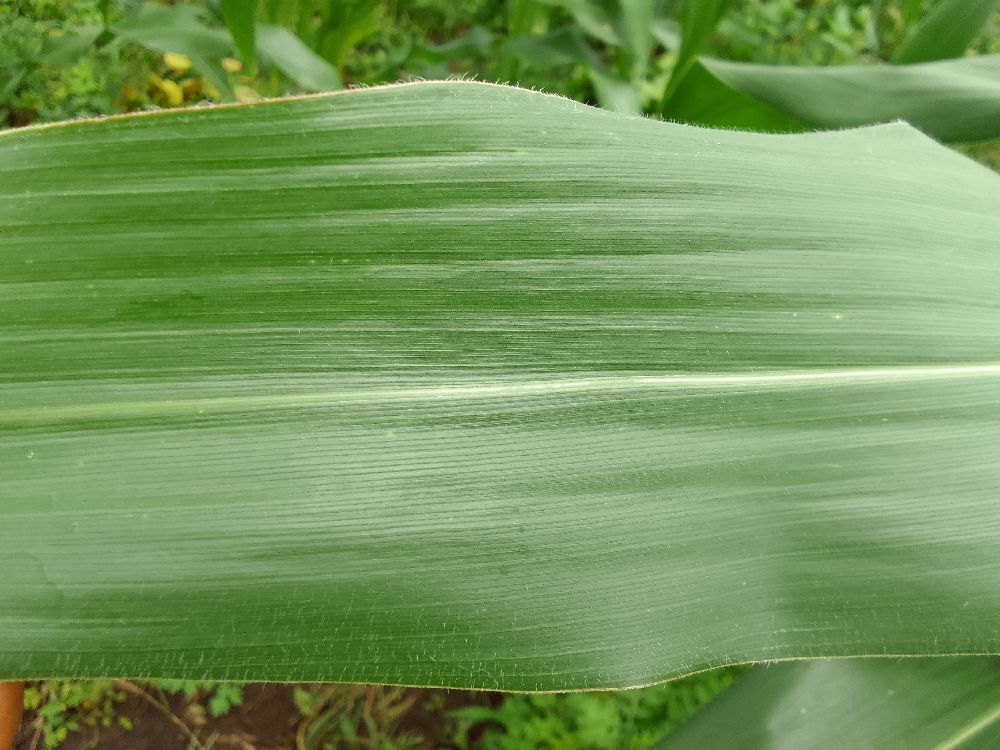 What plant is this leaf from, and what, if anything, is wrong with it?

maize, healthy
